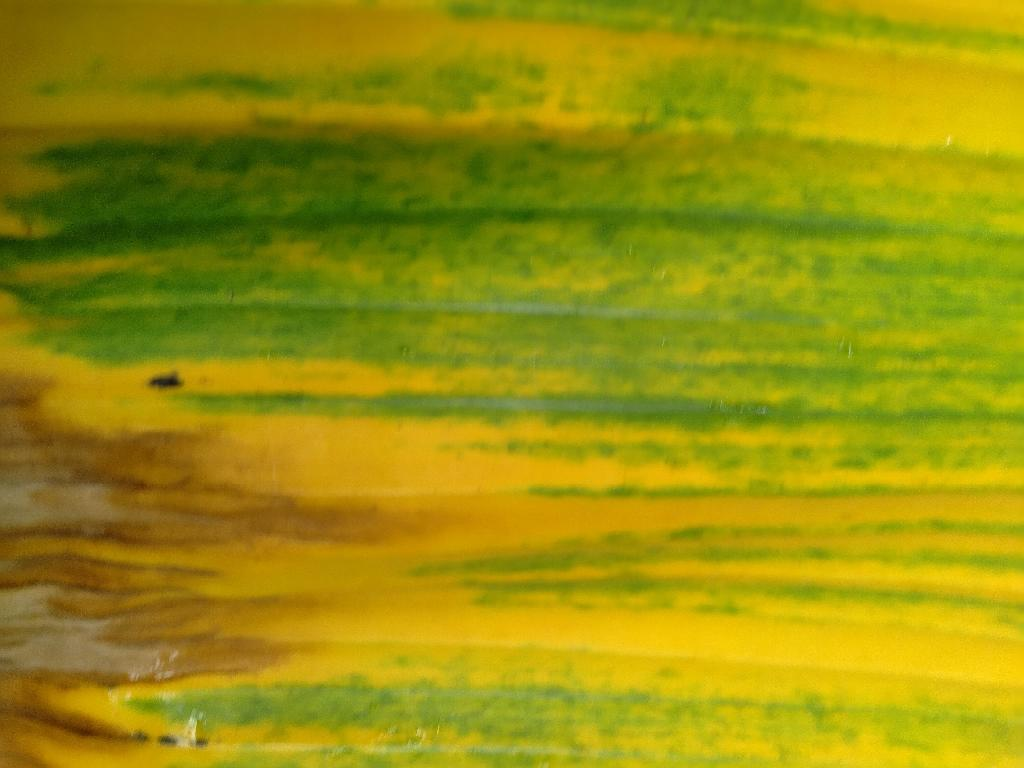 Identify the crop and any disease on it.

banana, fusarium wilt race 1
